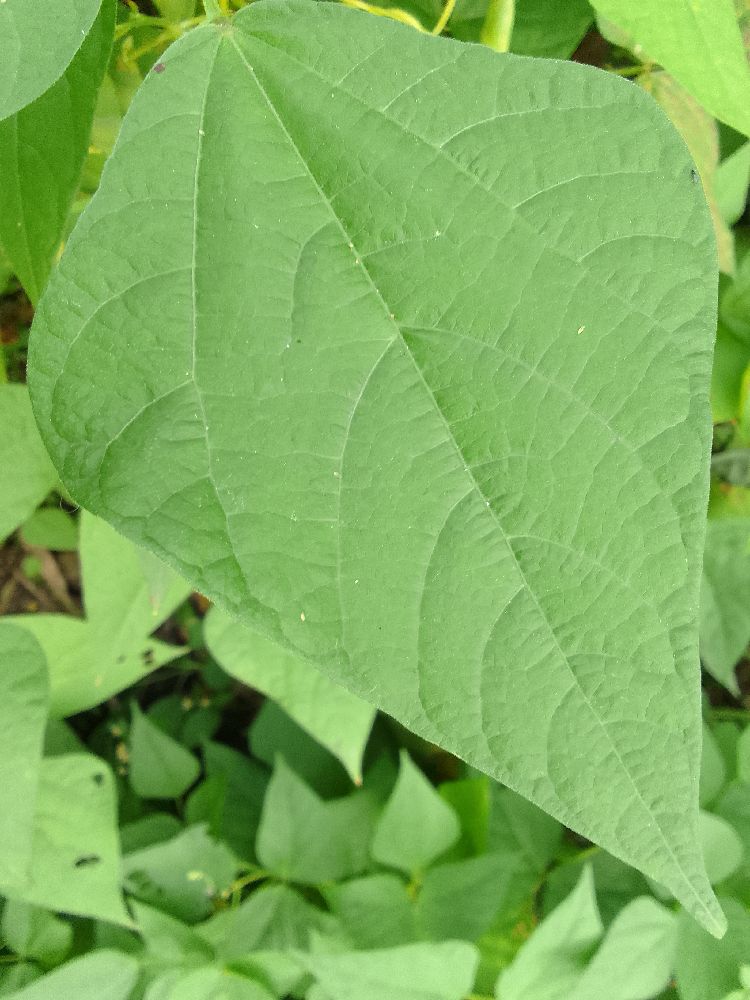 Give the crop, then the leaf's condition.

common bean, healthy
